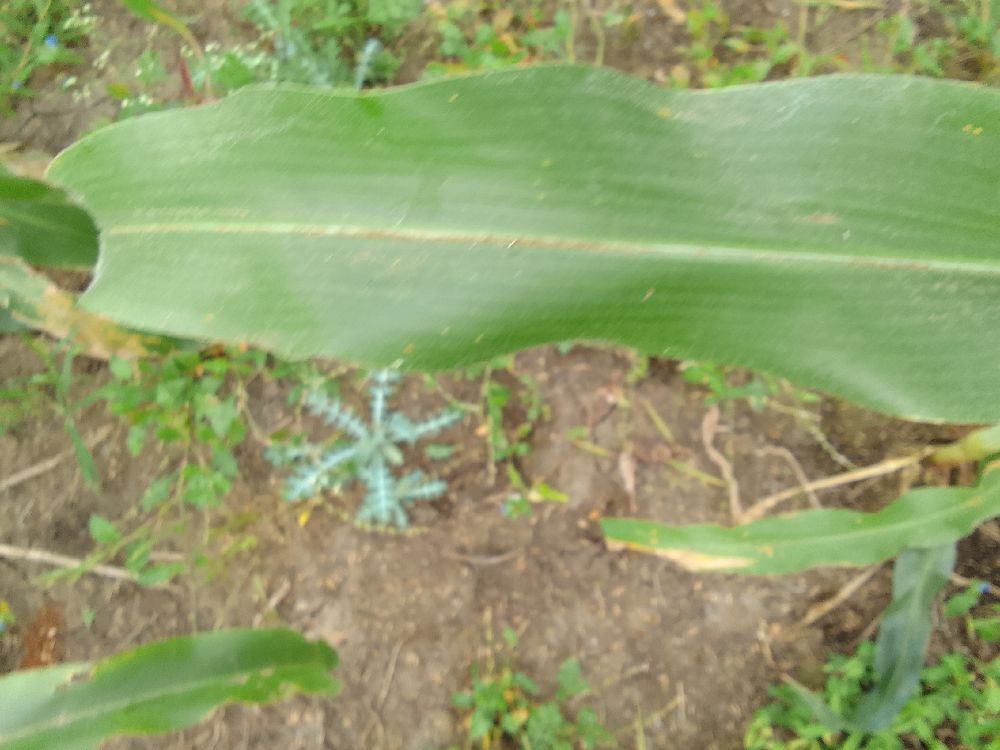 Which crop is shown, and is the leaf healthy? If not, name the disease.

maize, healthy
